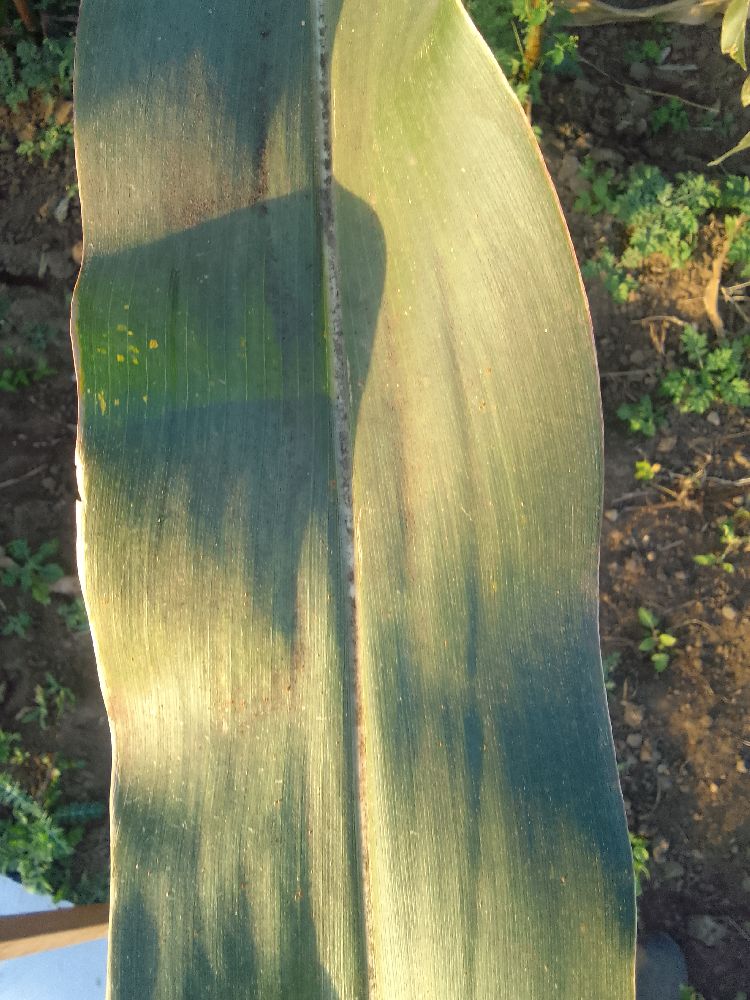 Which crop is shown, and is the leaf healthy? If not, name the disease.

maize, healthy
